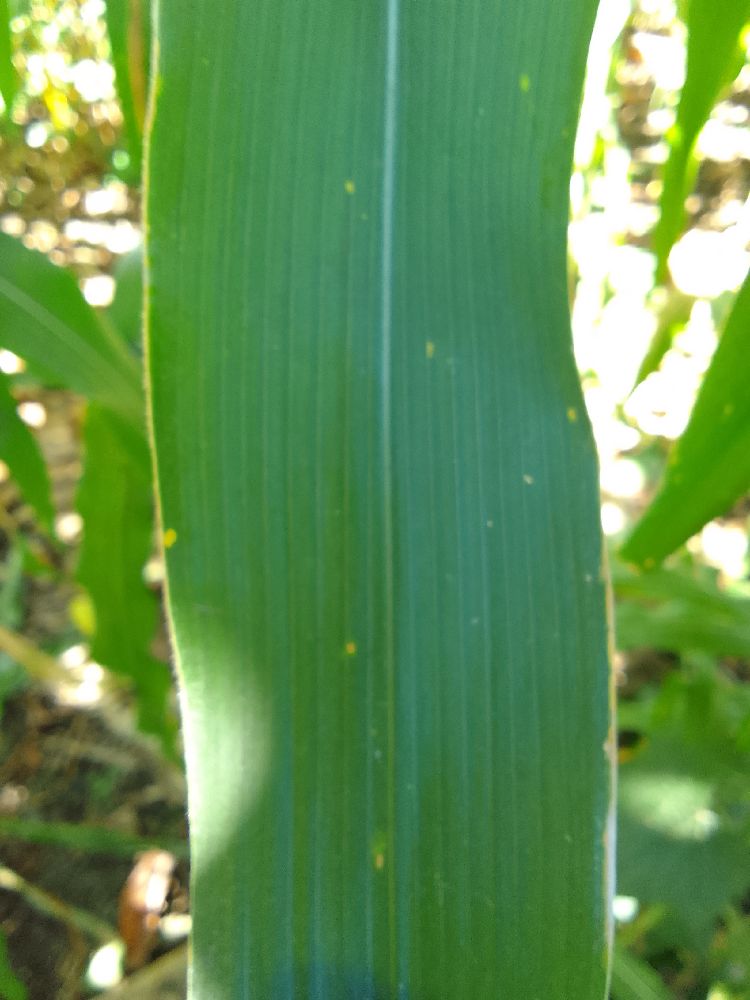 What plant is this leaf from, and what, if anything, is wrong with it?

maize, healthy
